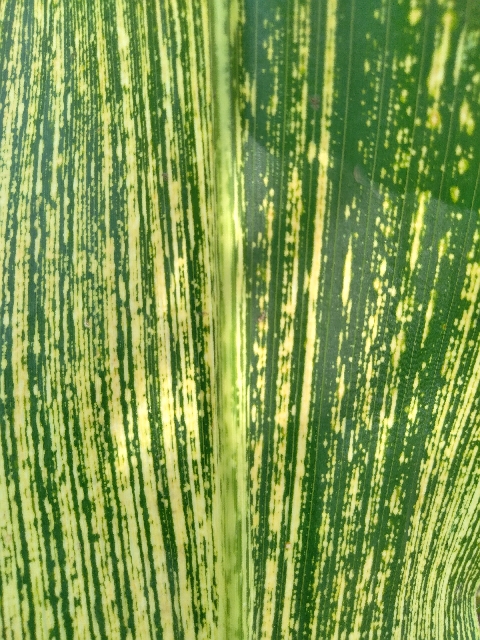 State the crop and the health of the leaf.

maize, maize streak virus
